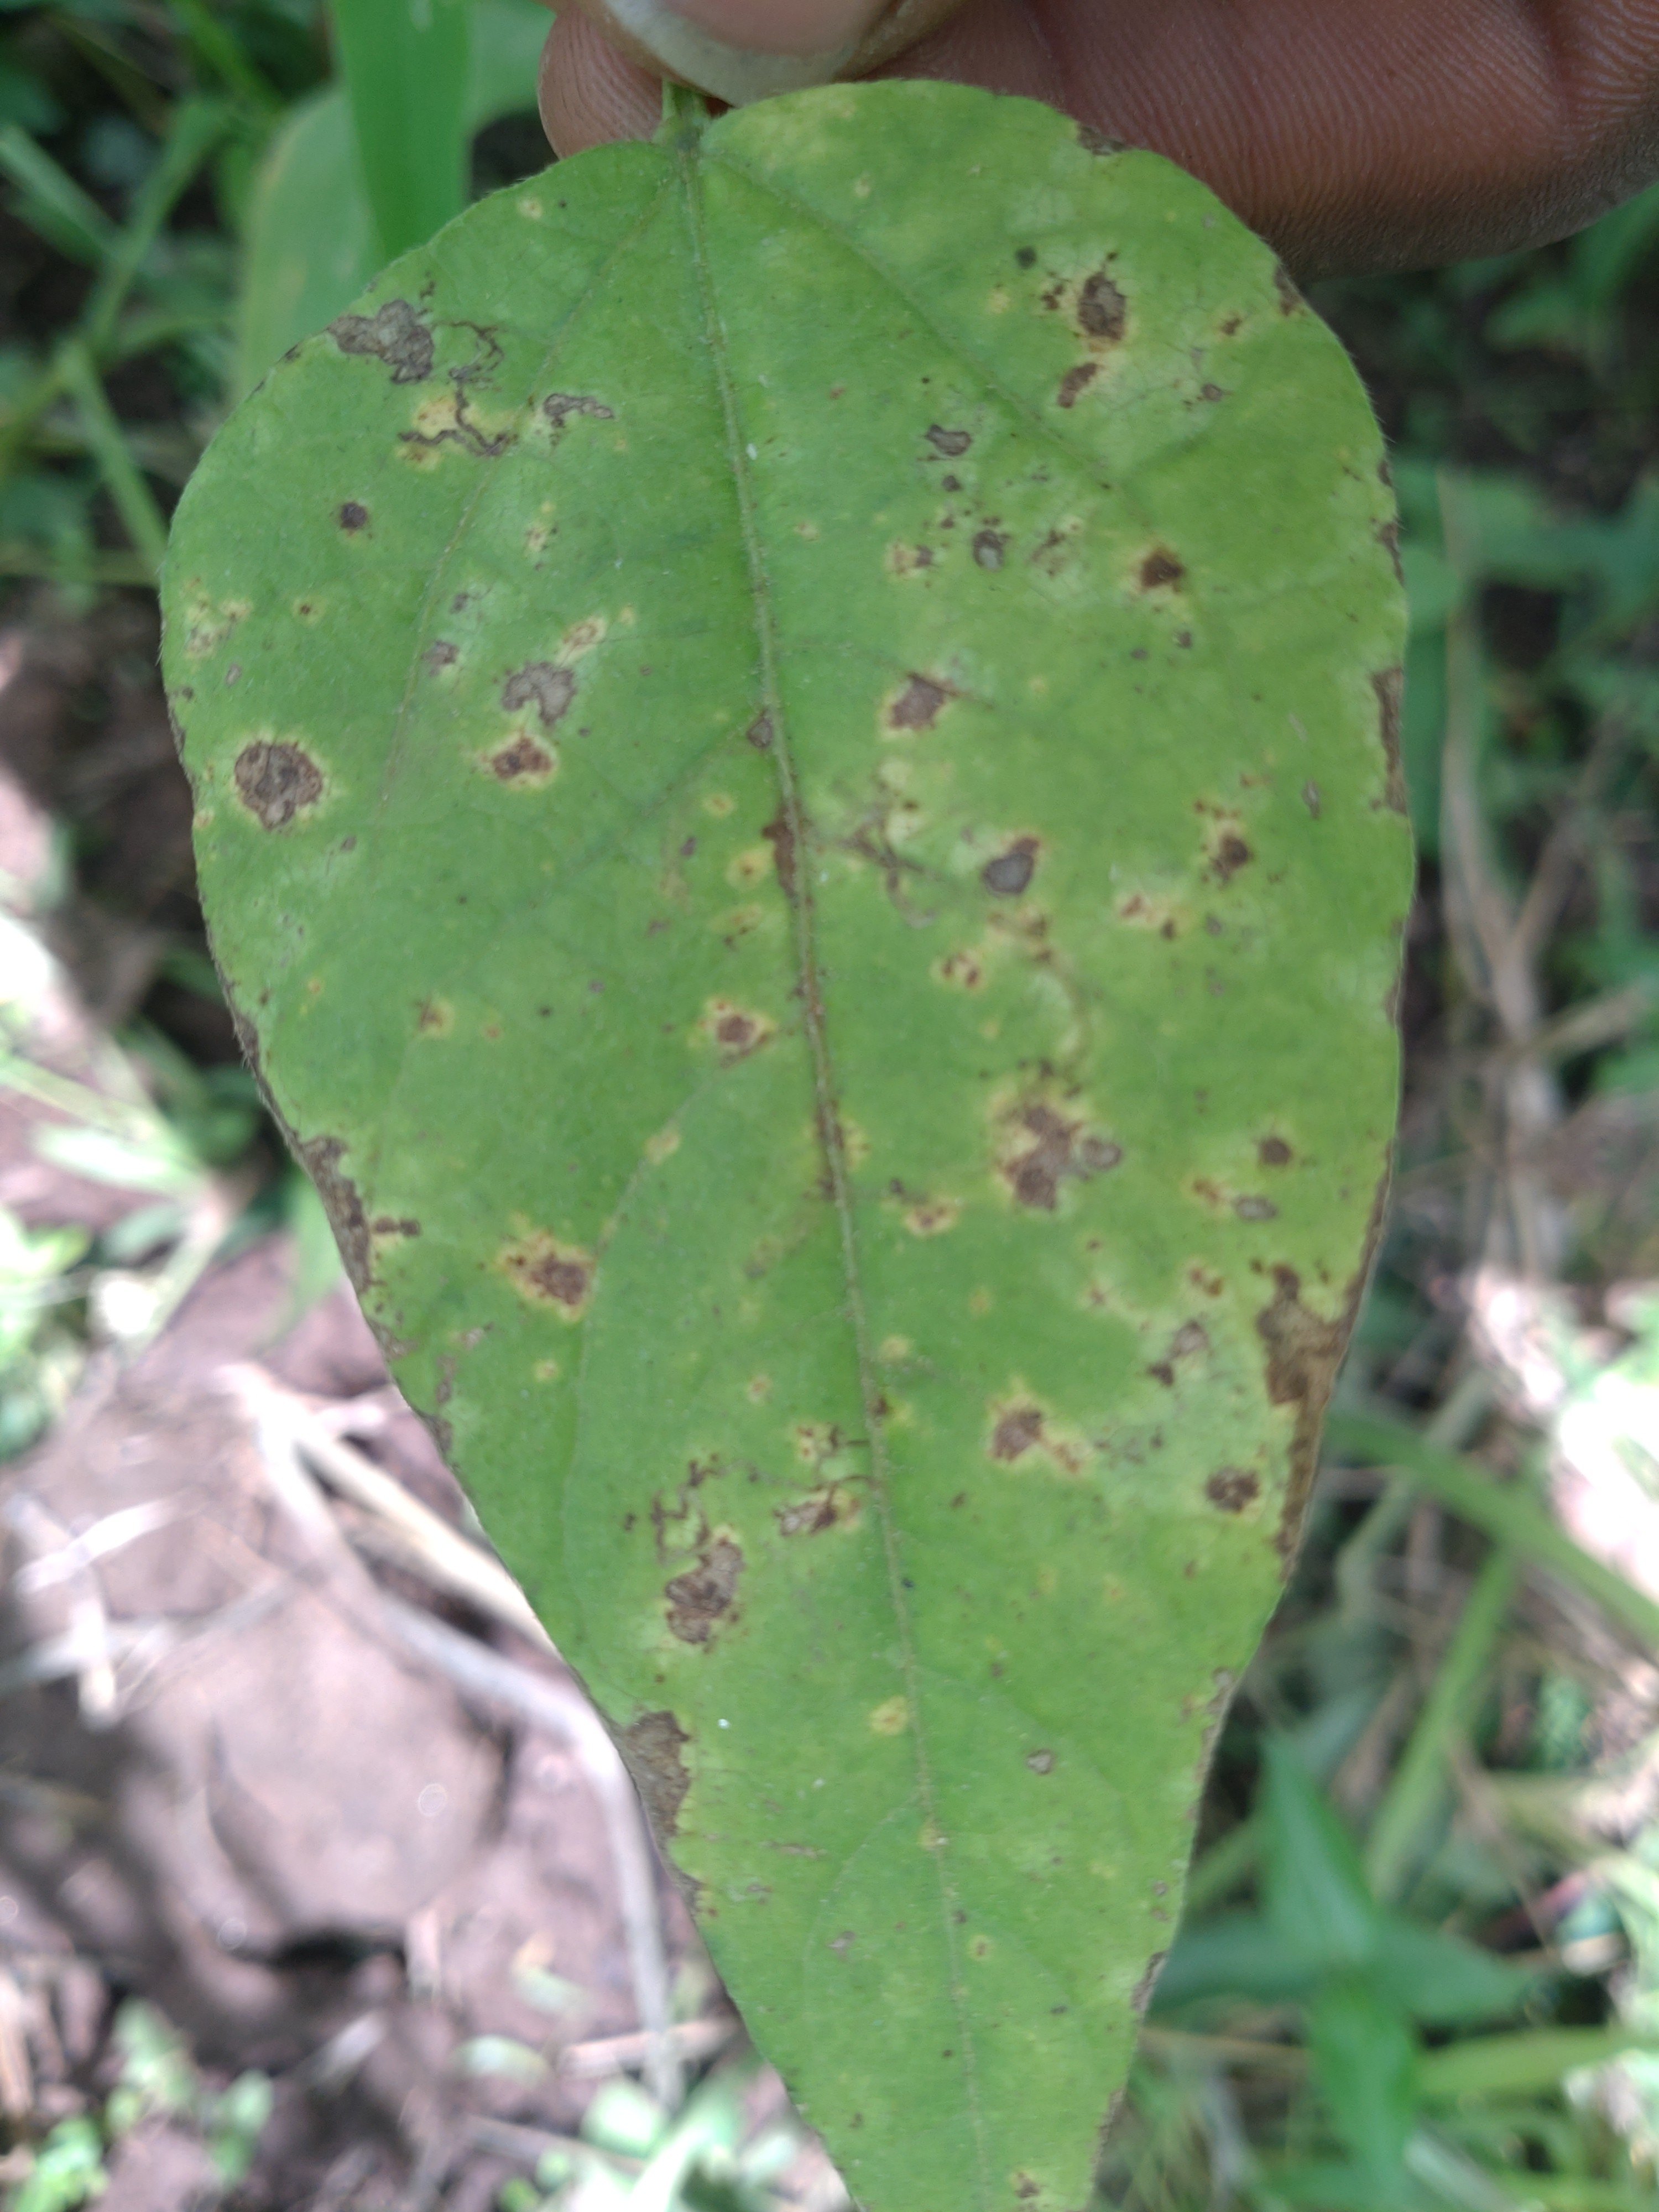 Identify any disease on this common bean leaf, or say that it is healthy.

rust
